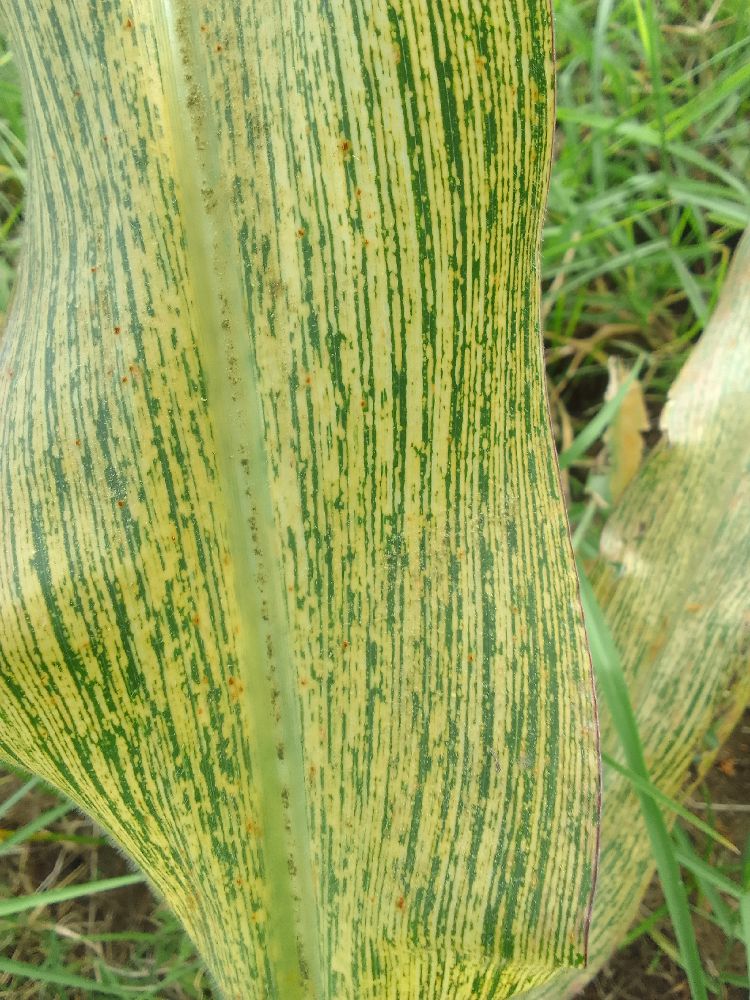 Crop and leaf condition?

maize, maize streak virus
